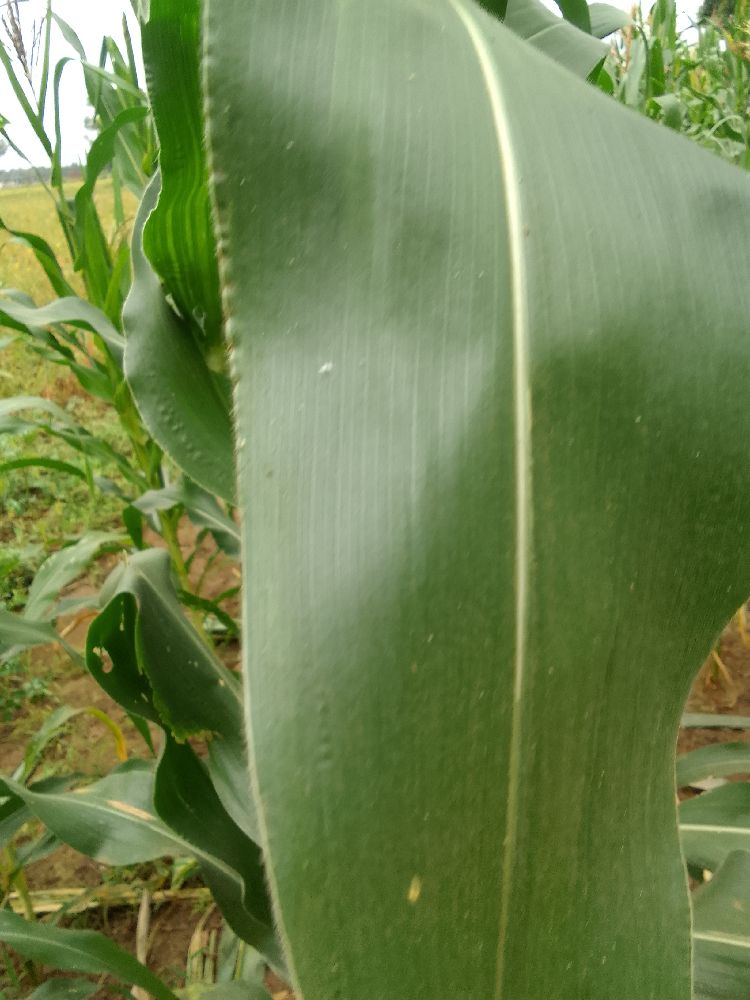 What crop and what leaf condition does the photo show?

maize, healthy
